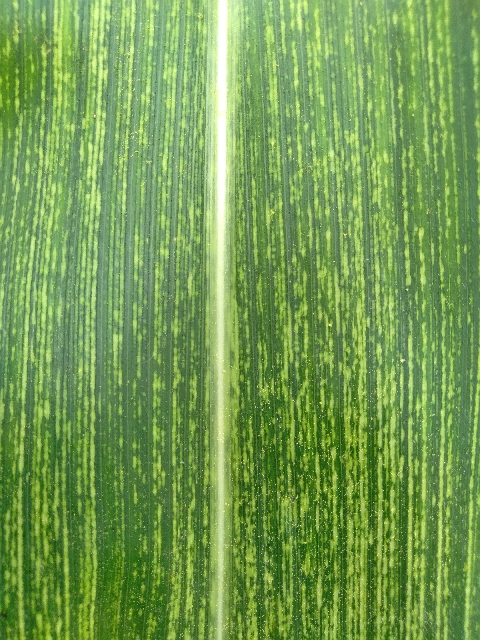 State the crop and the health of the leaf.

maize, maize streak virus
